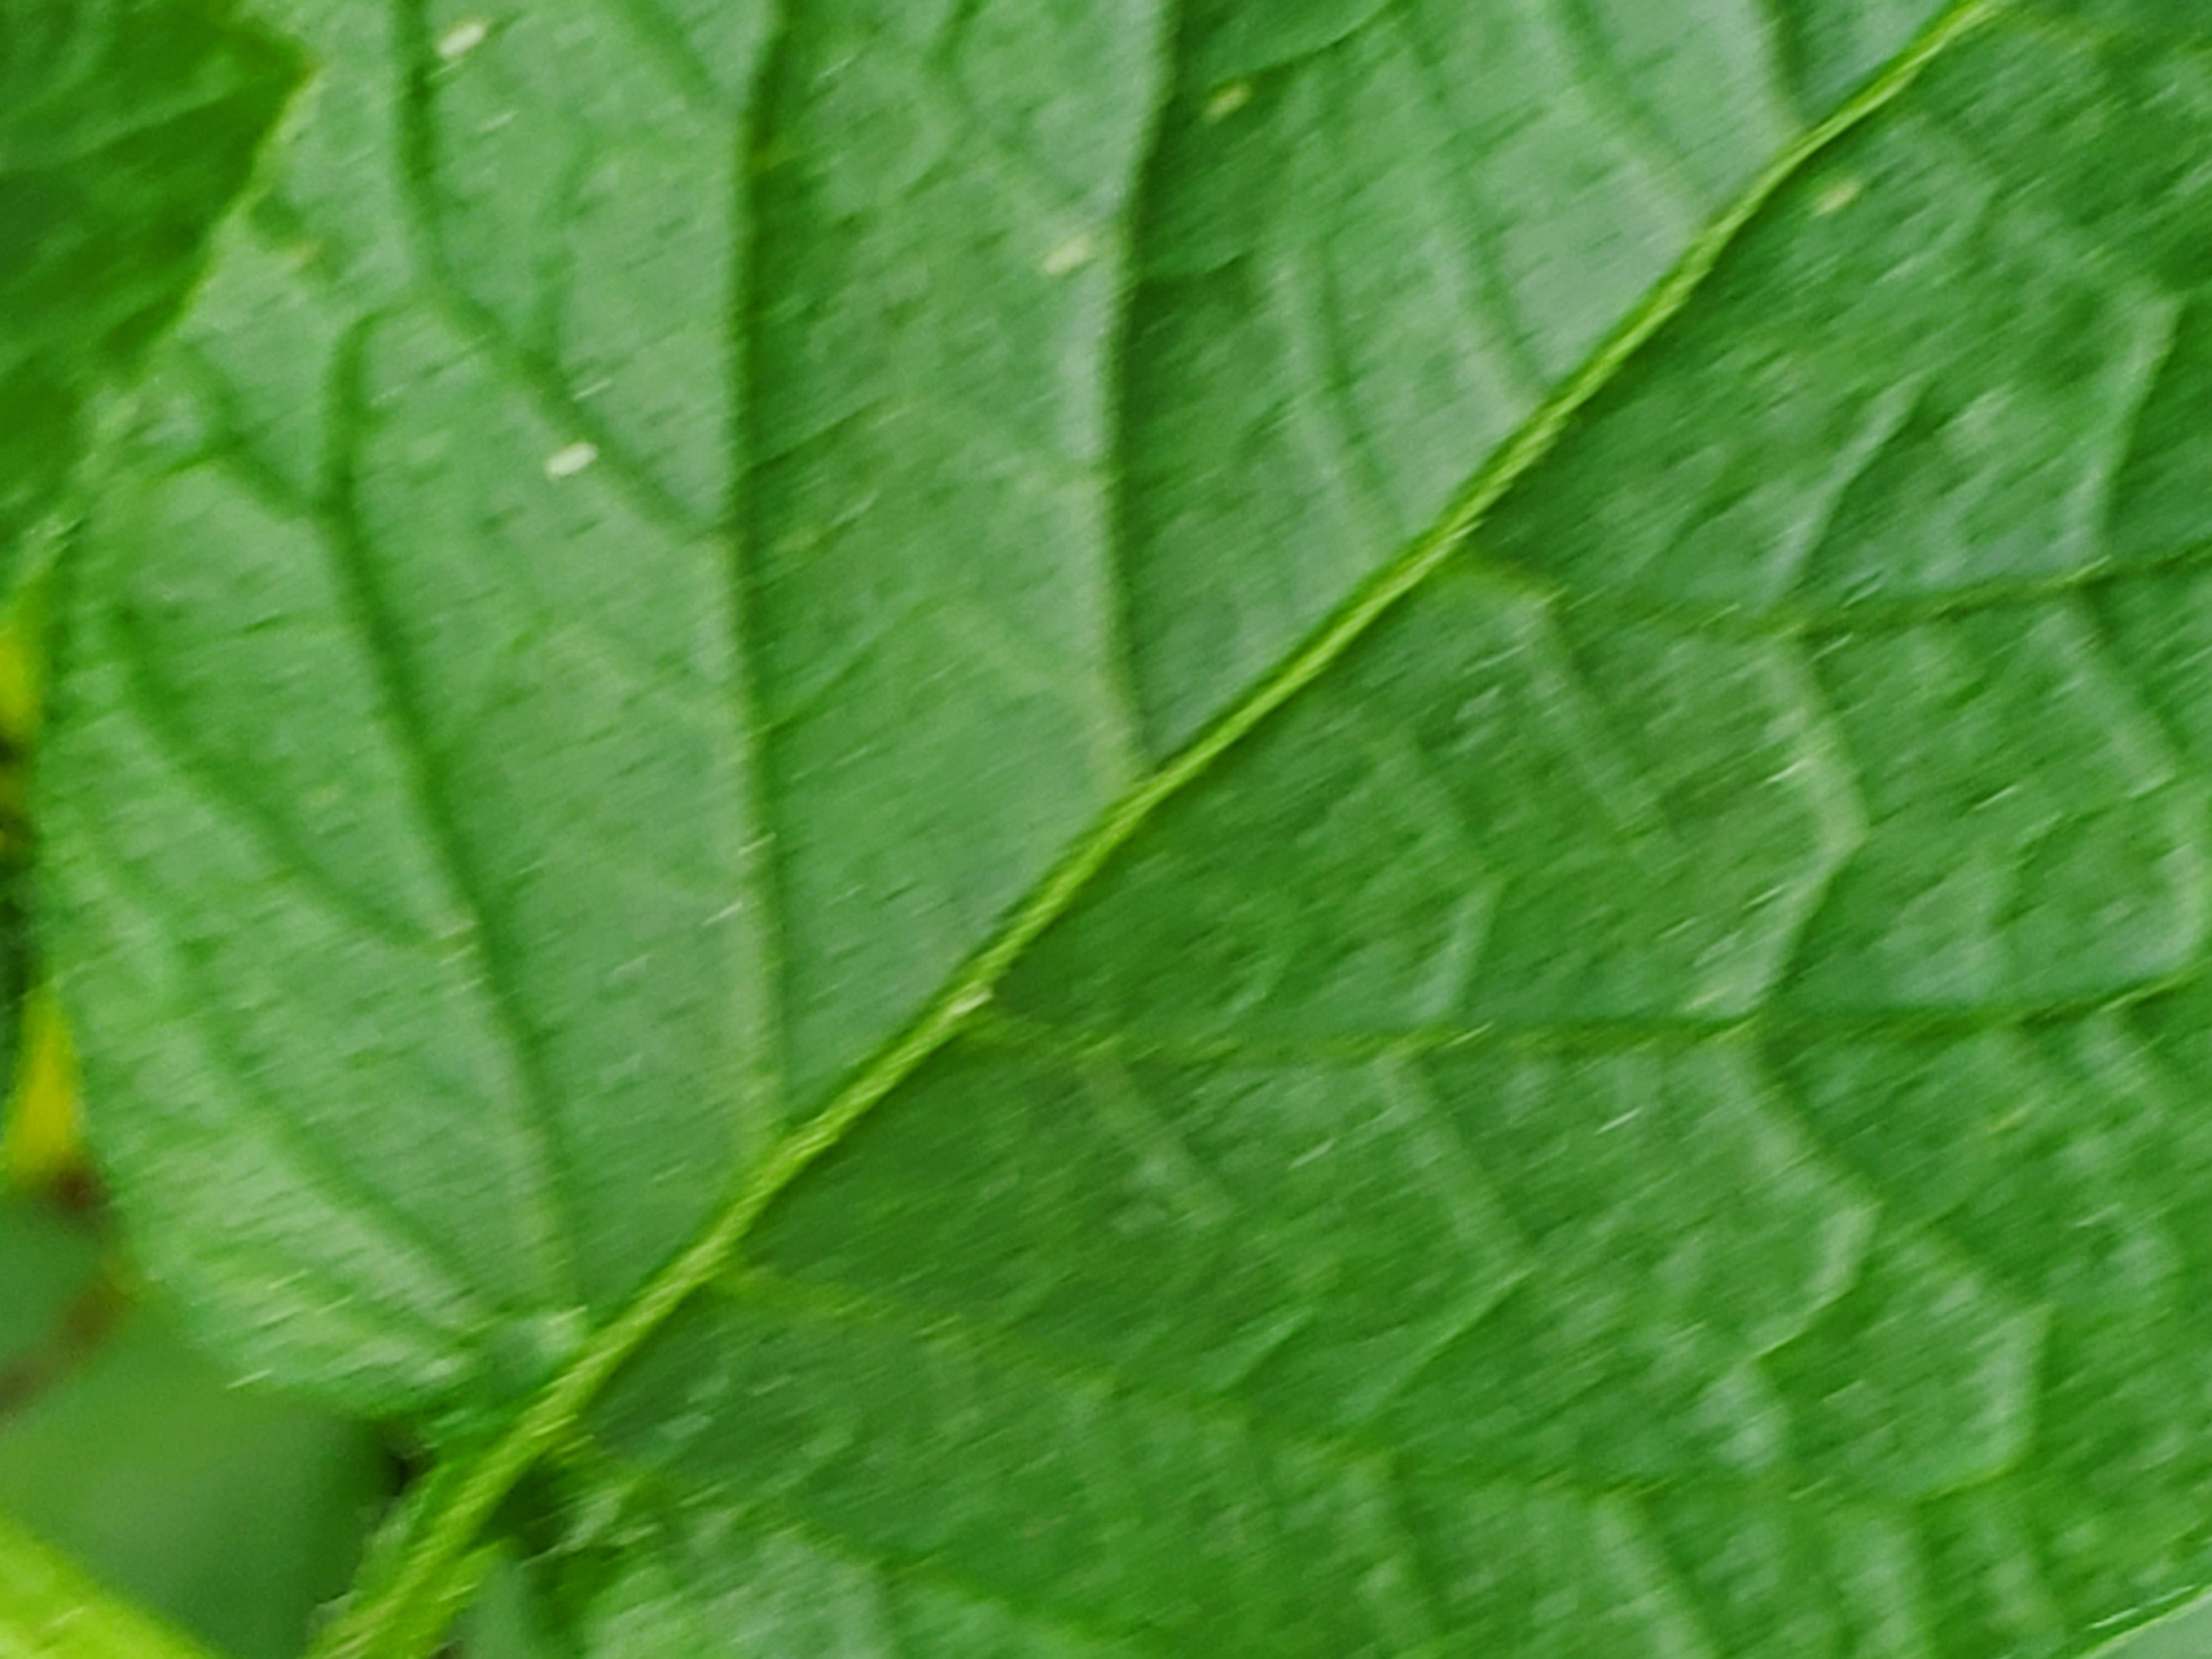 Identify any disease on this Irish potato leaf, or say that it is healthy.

healthy
